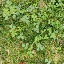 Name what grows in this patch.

unstructured weed
